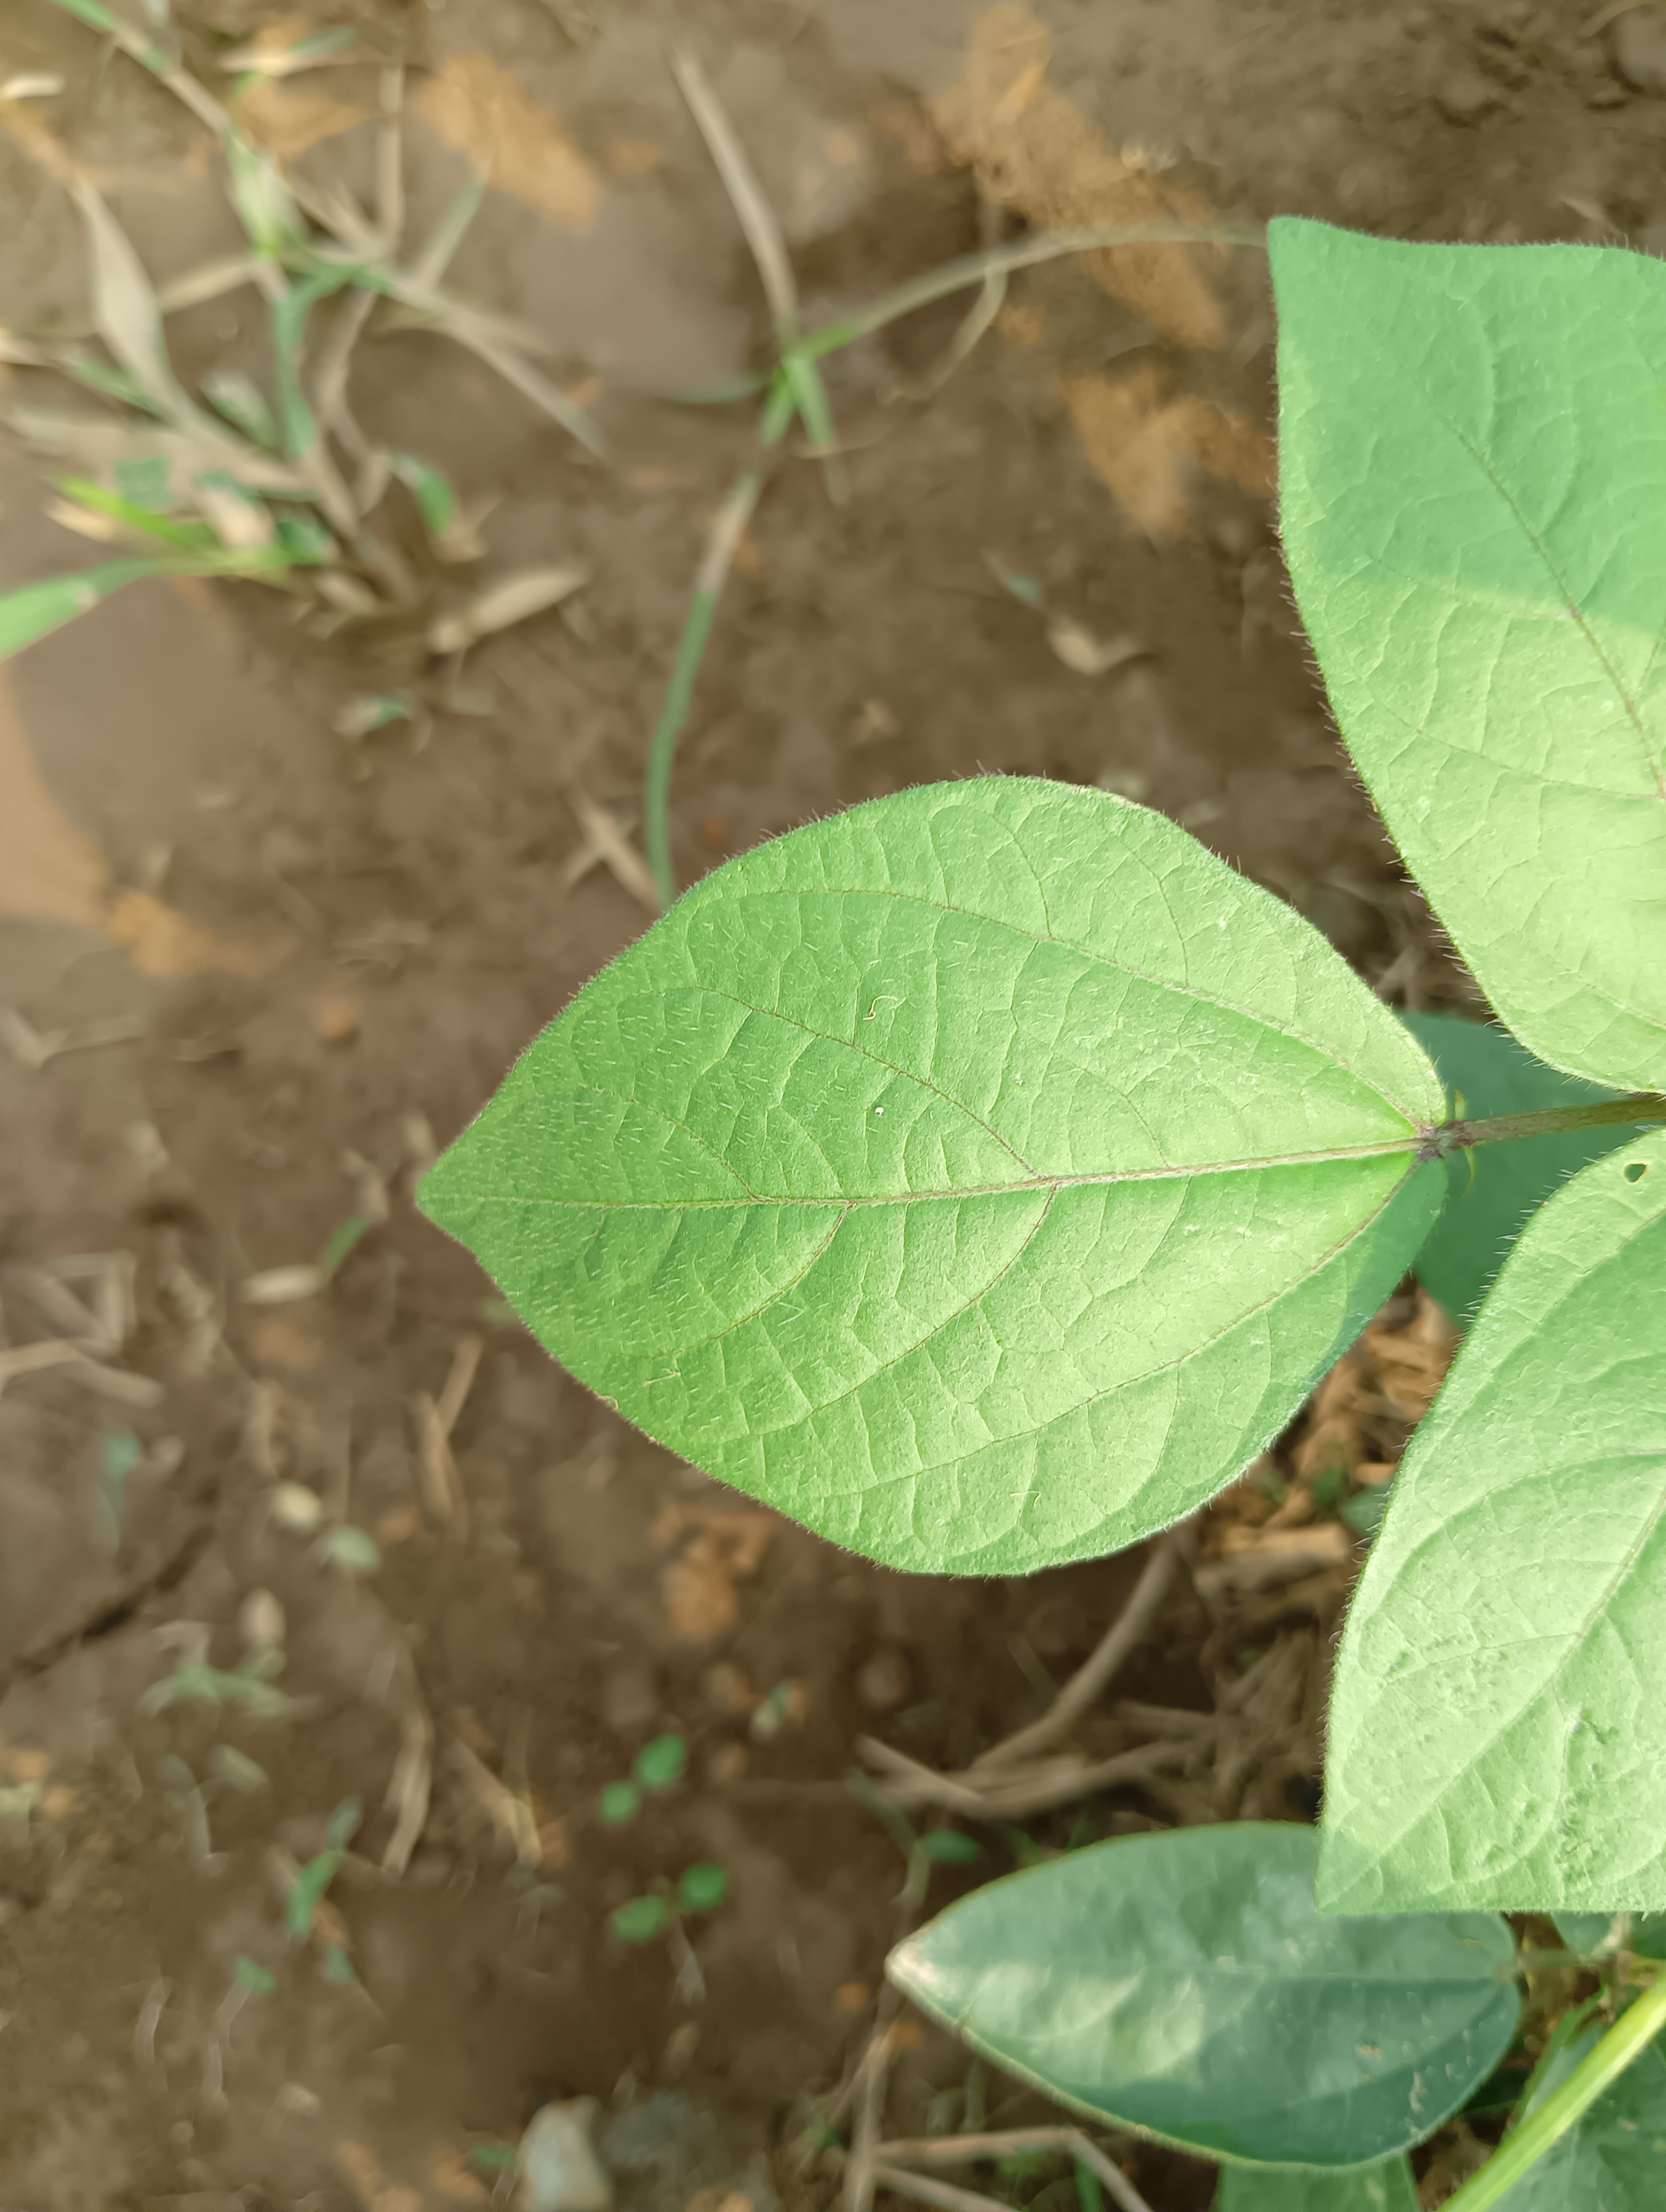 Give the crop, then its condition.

mungbean, healthy
